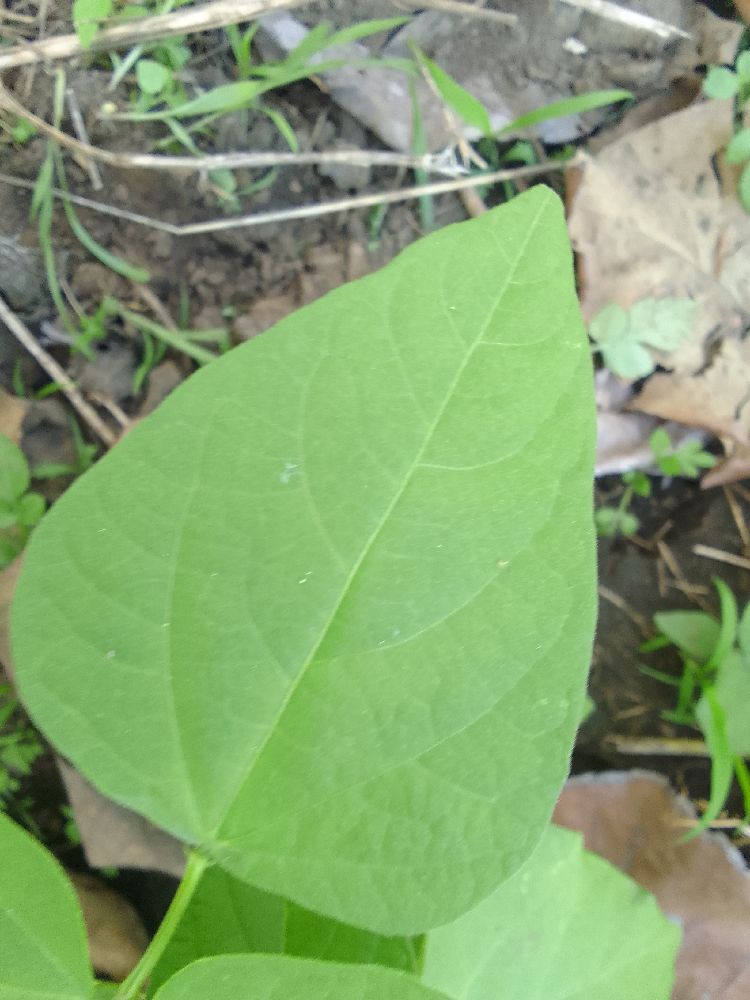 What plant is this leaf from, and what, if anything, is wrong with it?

common bean, healthy
